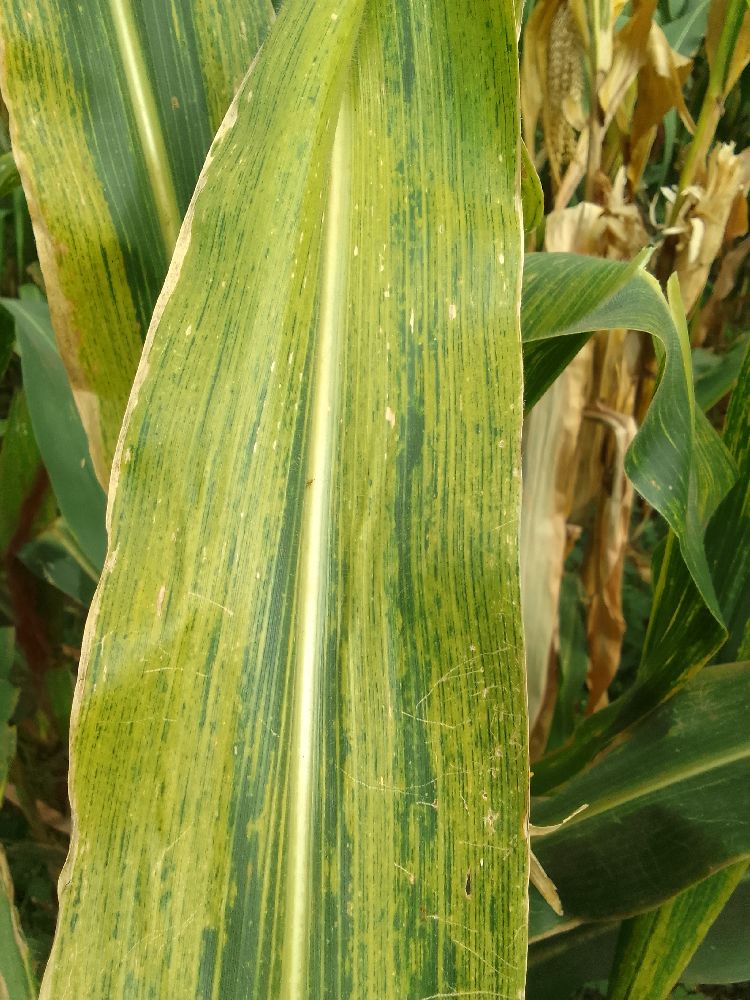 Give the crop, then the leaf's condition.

maize, maize lethal necrosis
